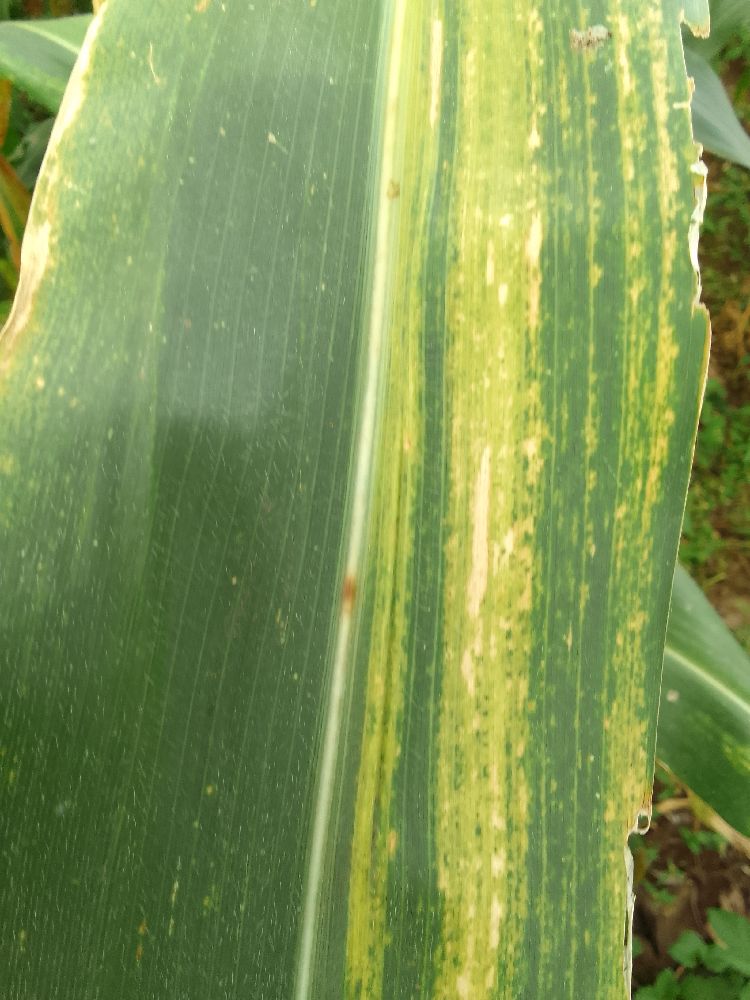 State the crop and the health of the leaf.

maize, maize lethal necrosis
